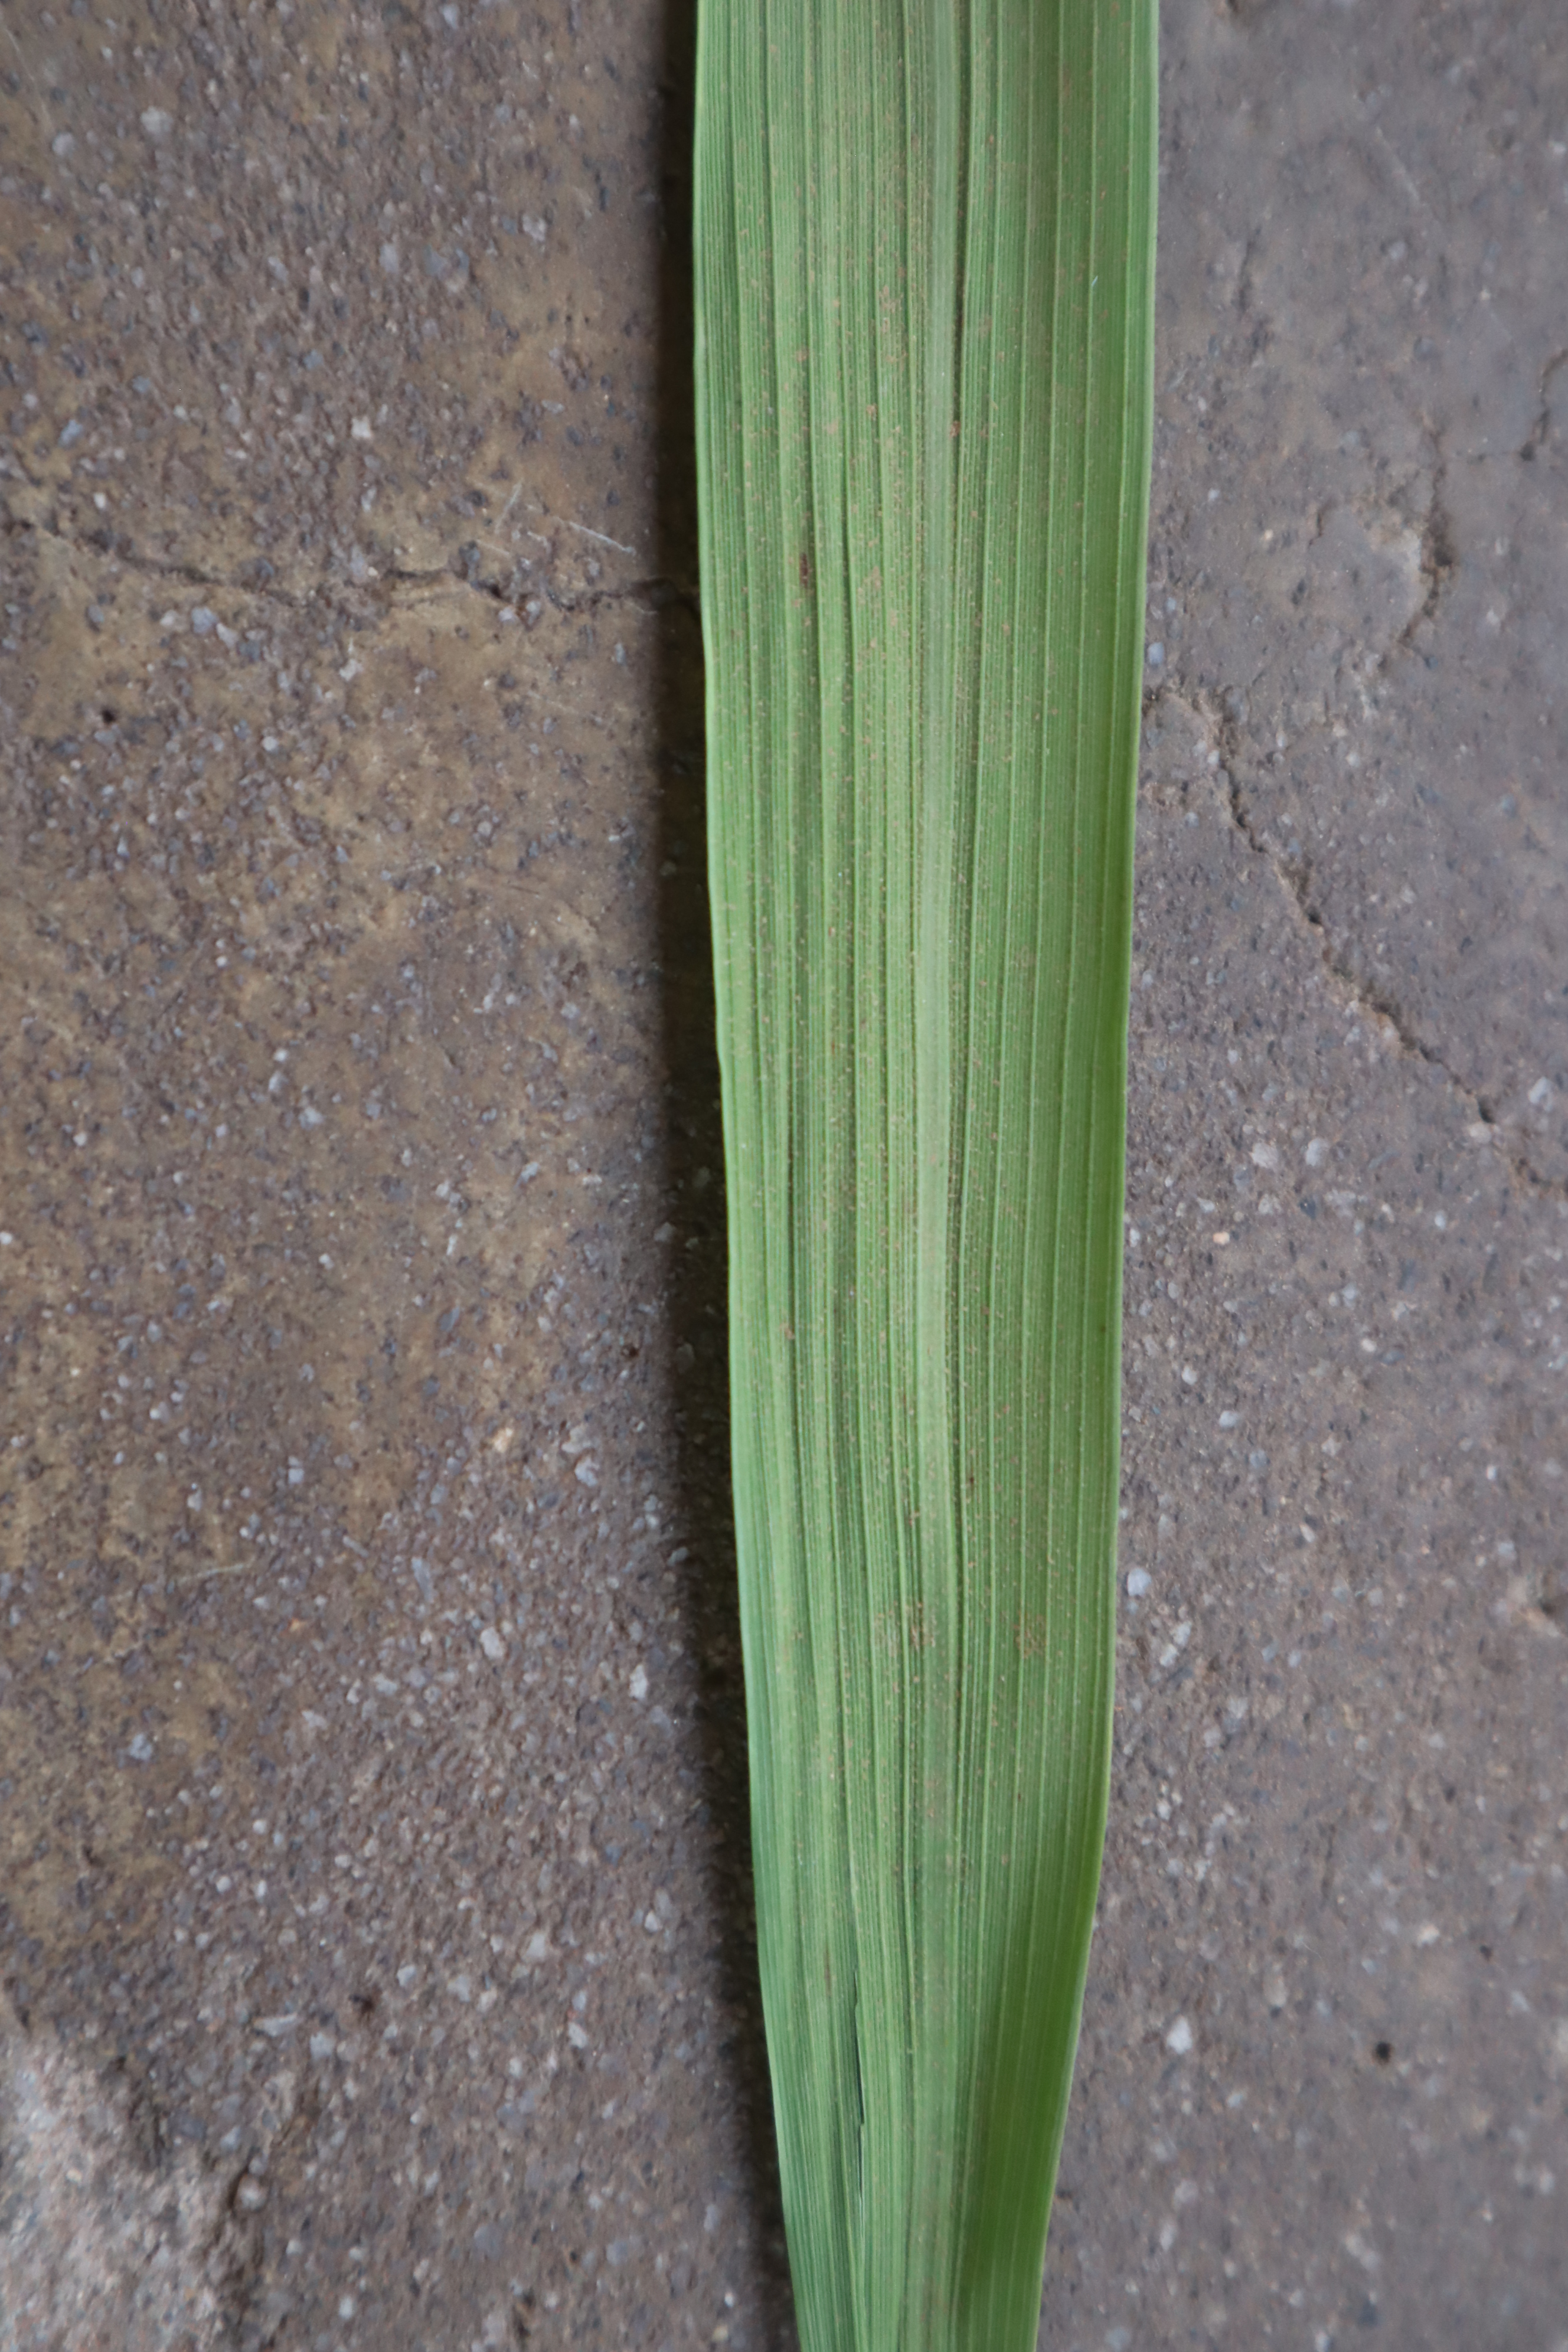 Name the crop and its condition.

rice, healthy leaves
